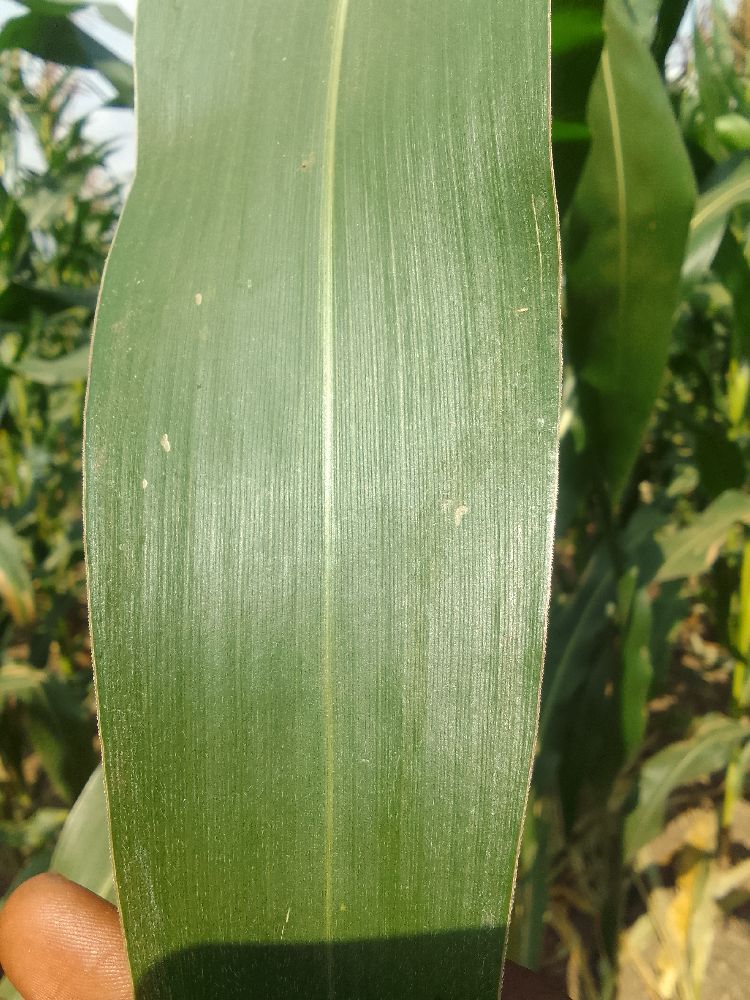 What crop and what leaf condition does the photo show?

maize, healthy
